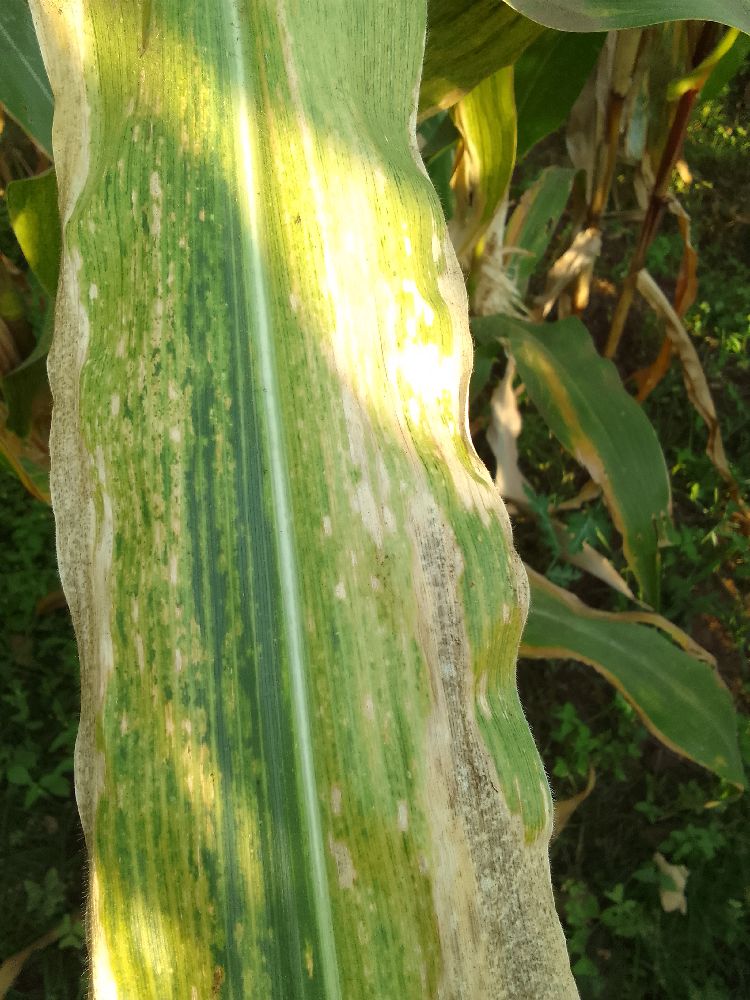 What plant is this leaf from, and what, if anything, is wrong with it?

maize, maize lethal necrosis
